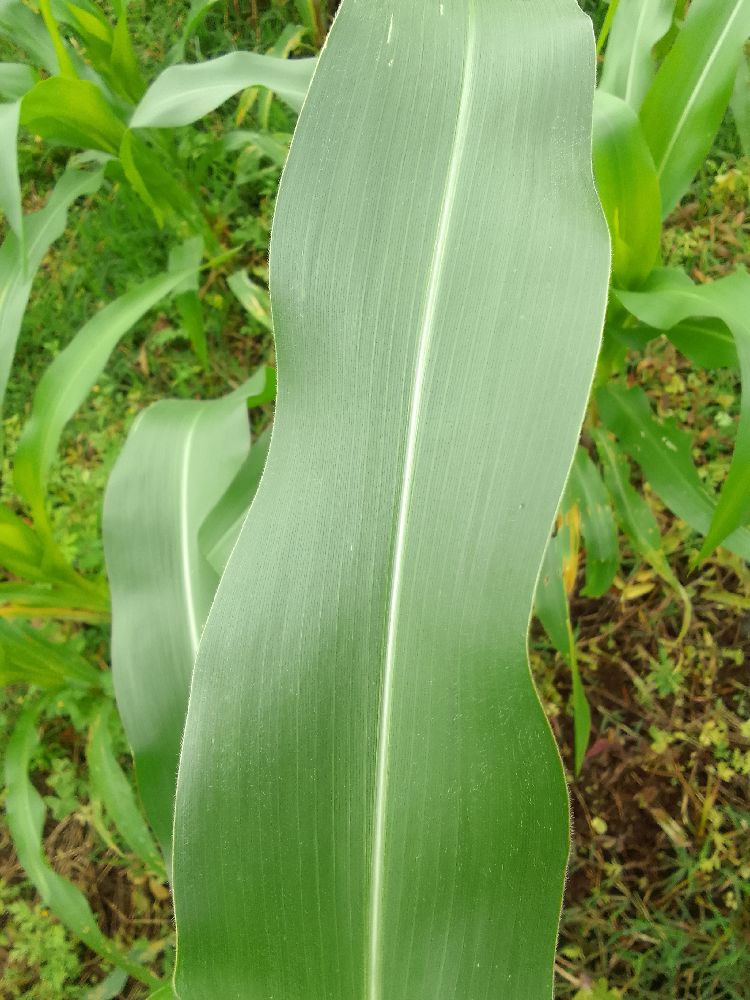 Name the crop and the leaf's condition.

maize, healthy
